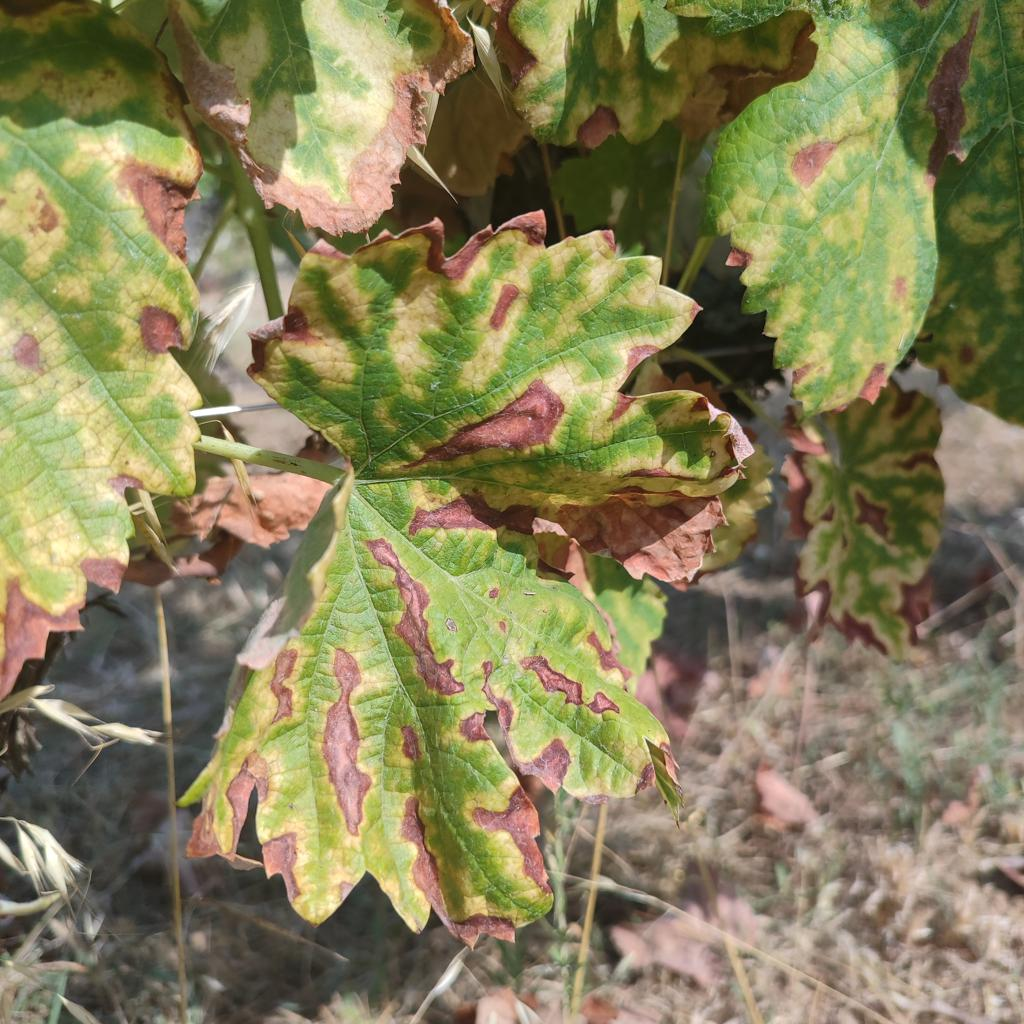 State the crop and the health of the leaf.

grapevine, esca complex
